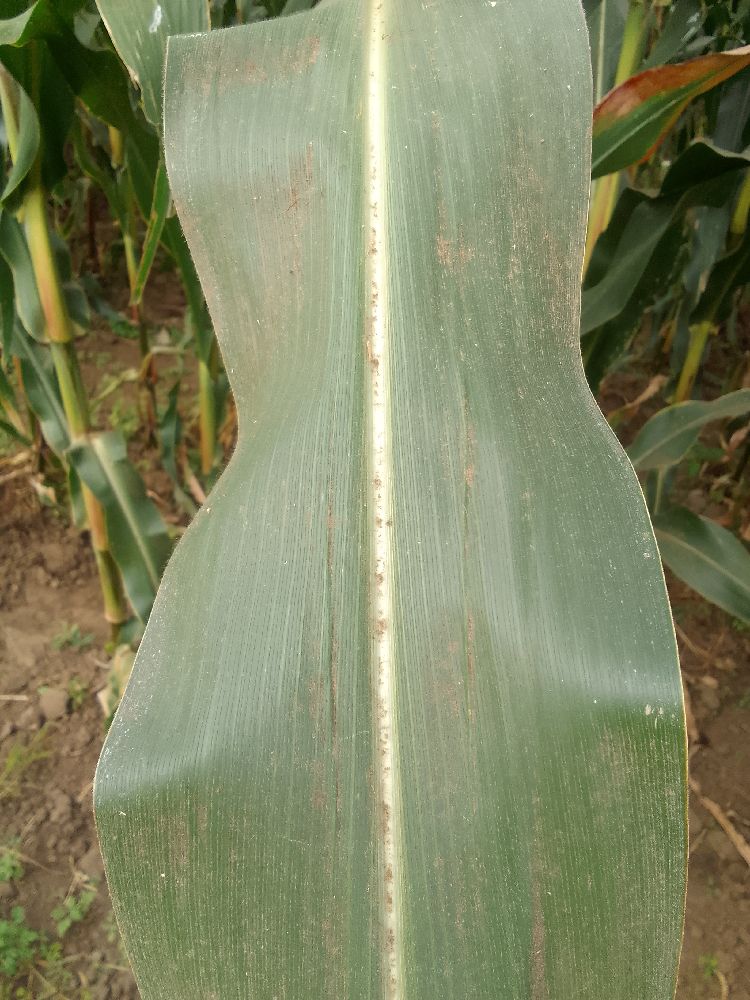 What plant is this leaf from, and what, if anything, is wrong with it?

maize, healthy
